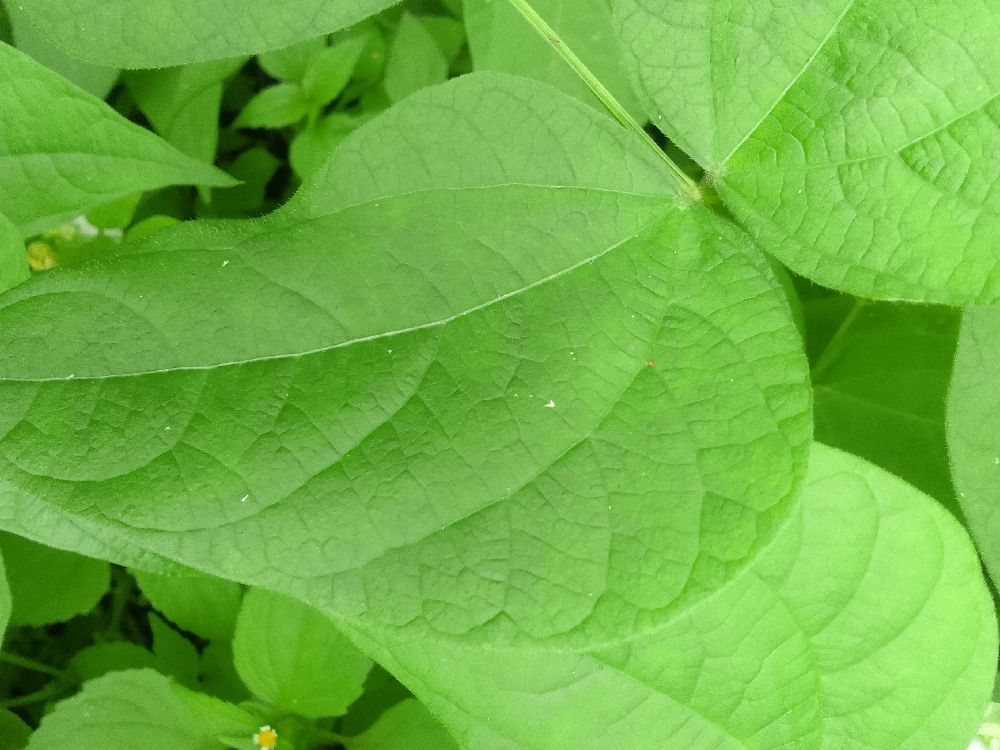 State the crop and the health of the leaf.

common bean, healthy
